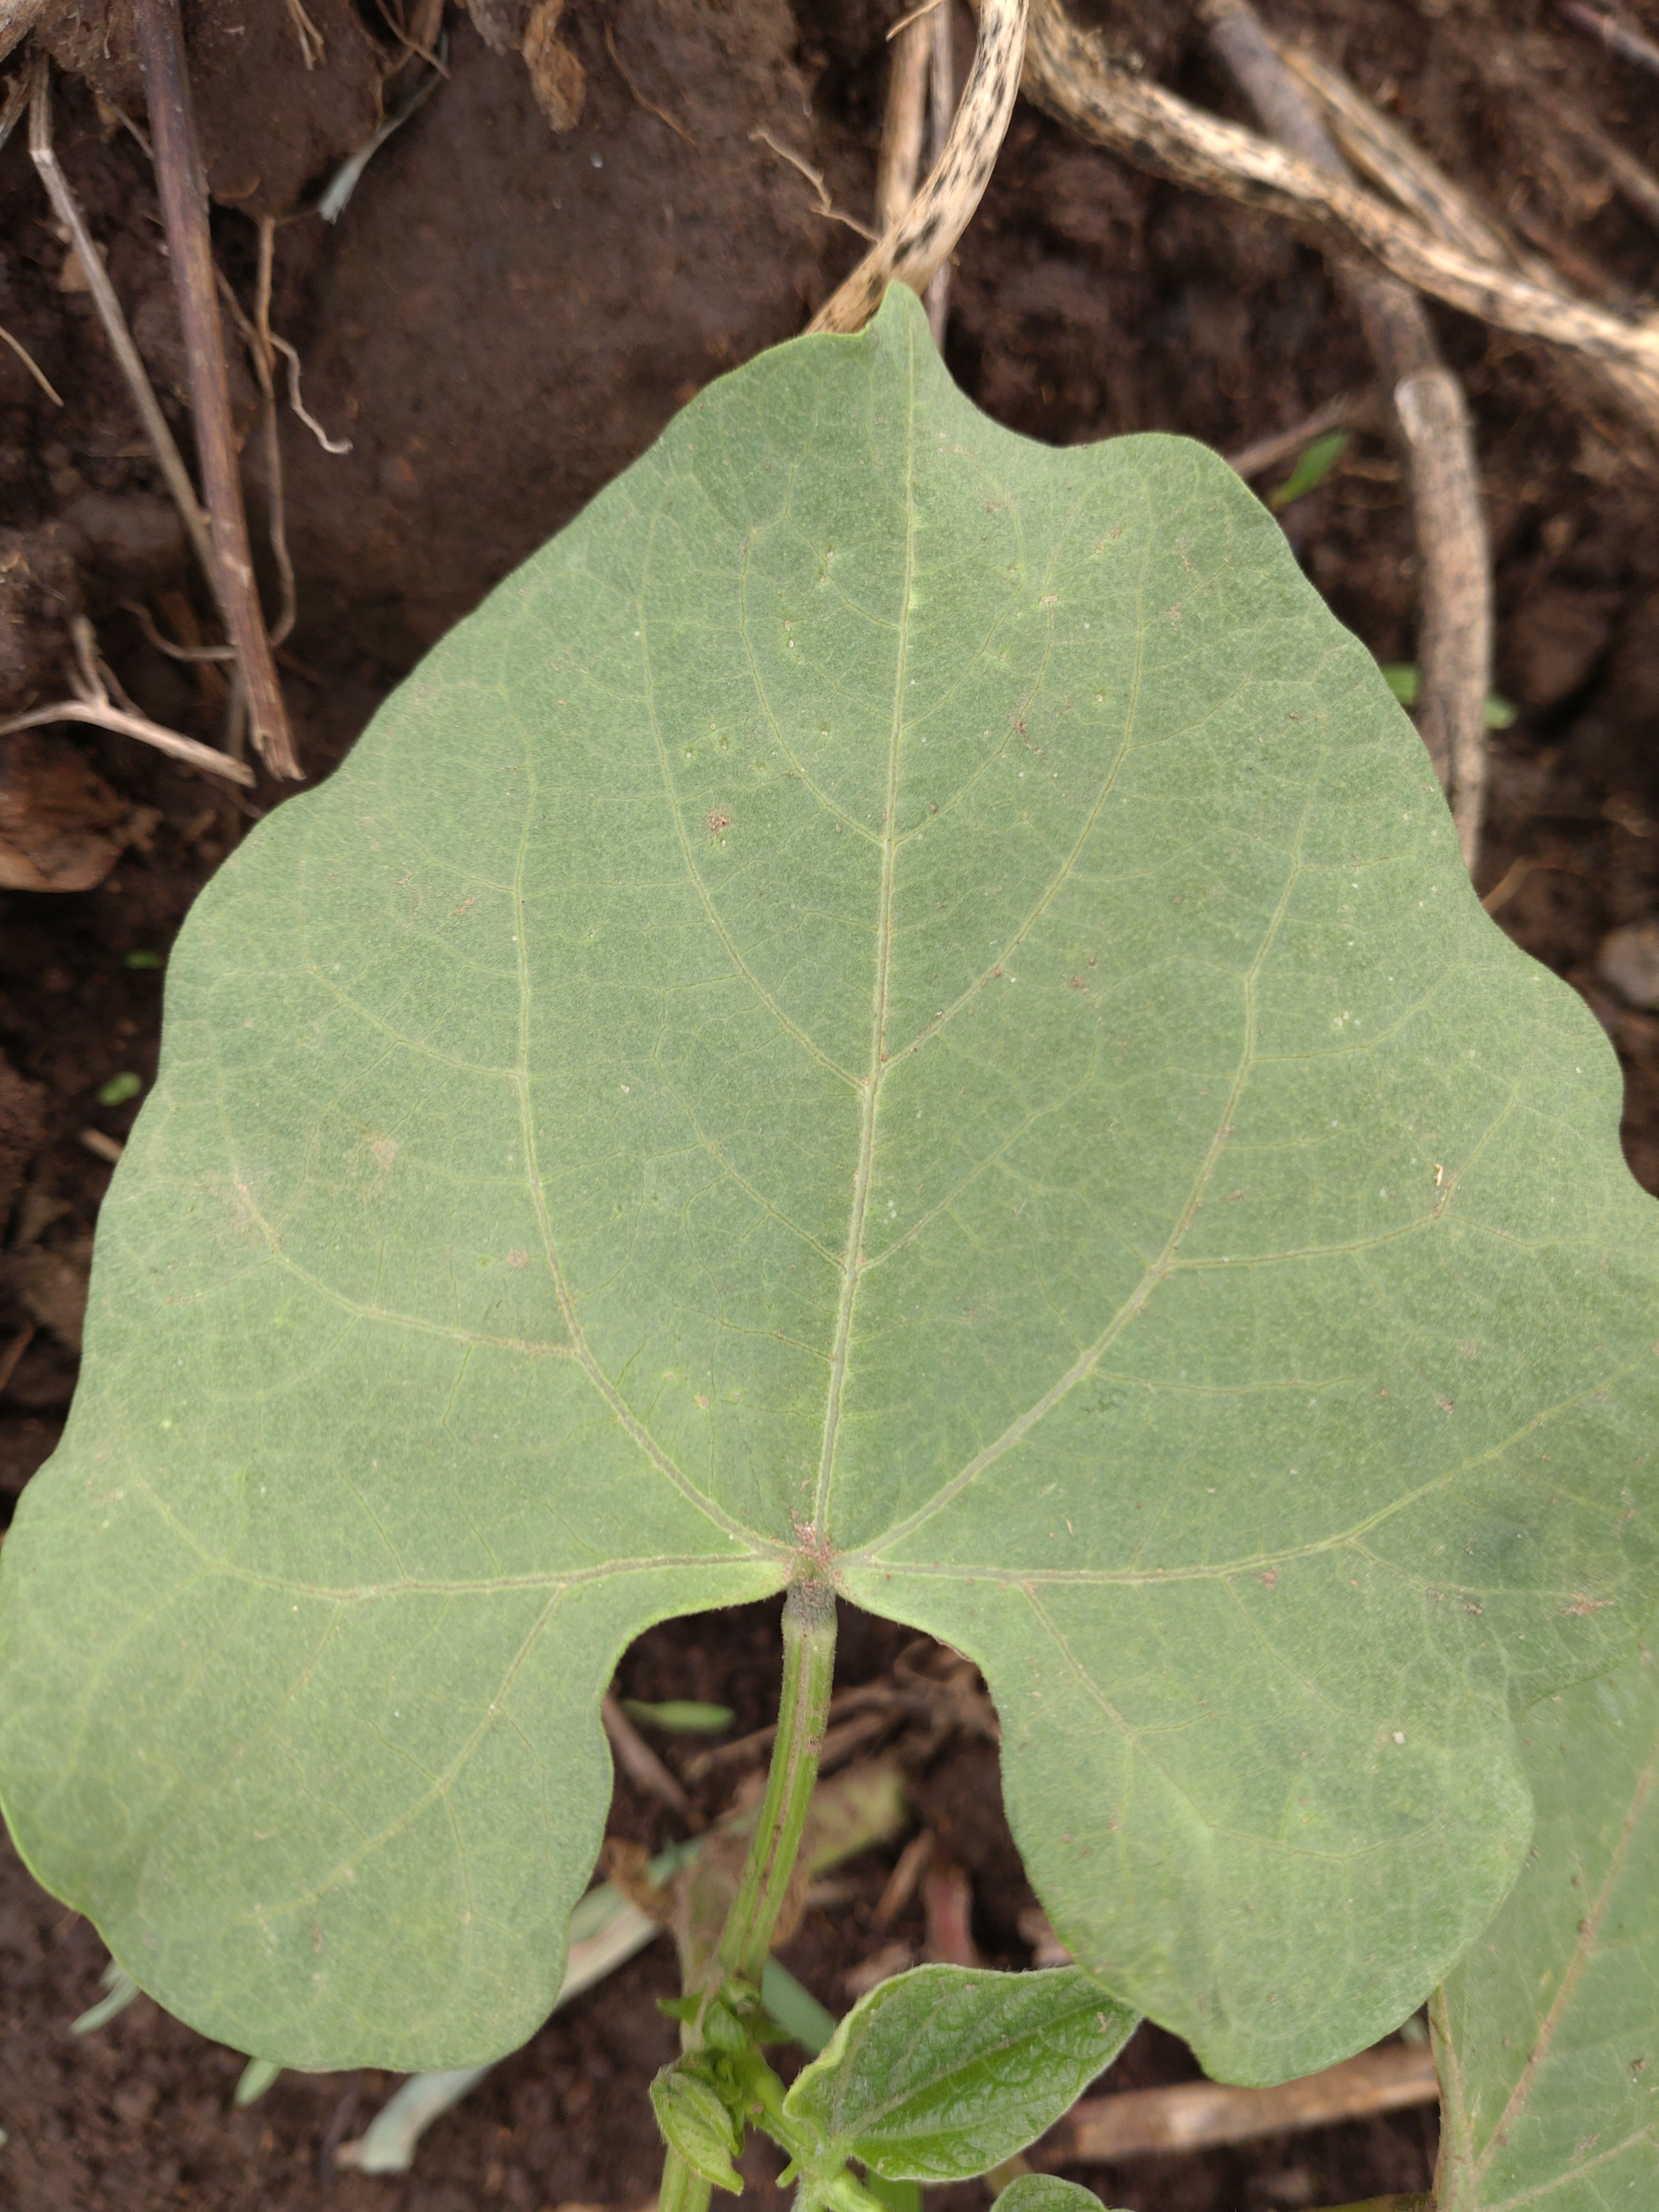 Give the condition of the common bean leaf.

healthy
